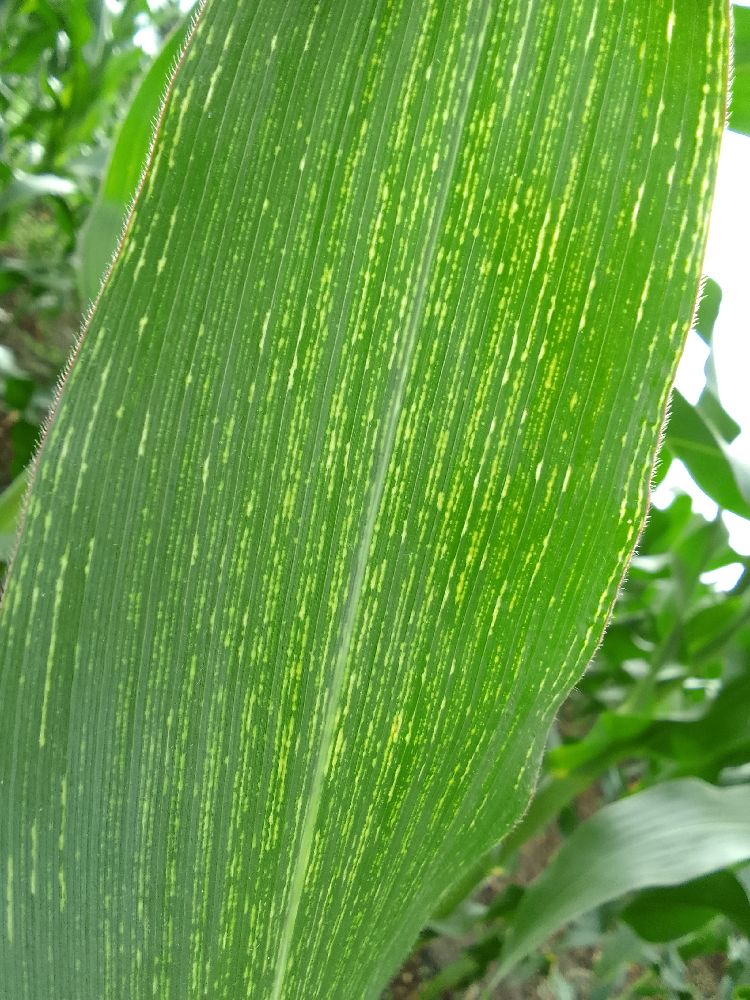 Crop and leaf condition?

maize, maize streak virus
